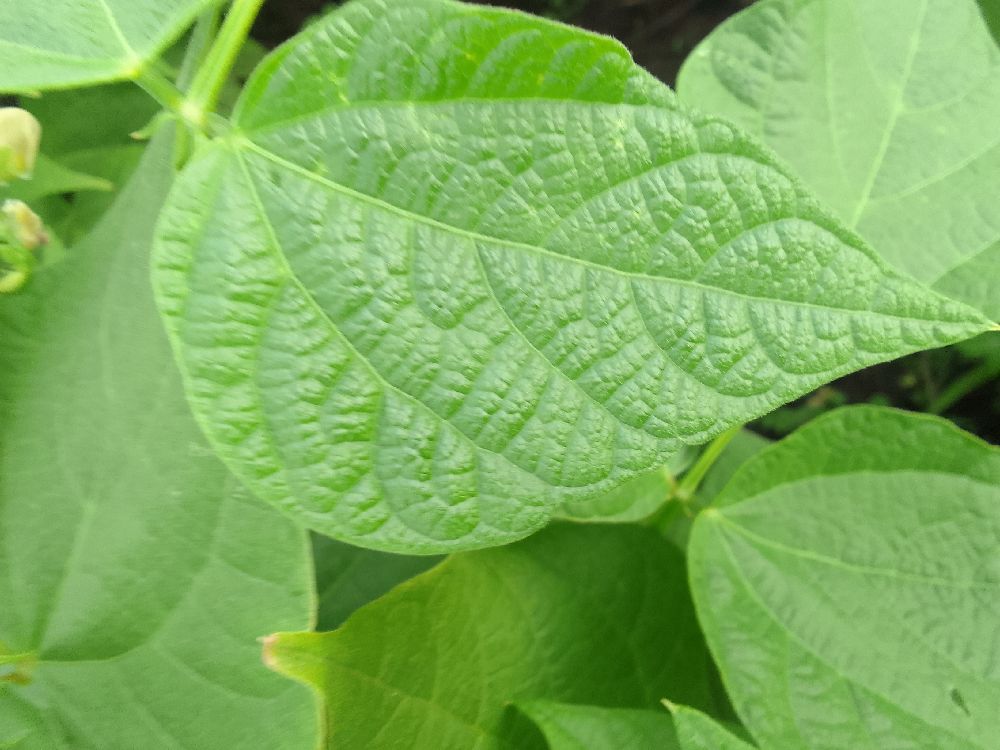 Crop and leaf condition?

common bean, healthy
